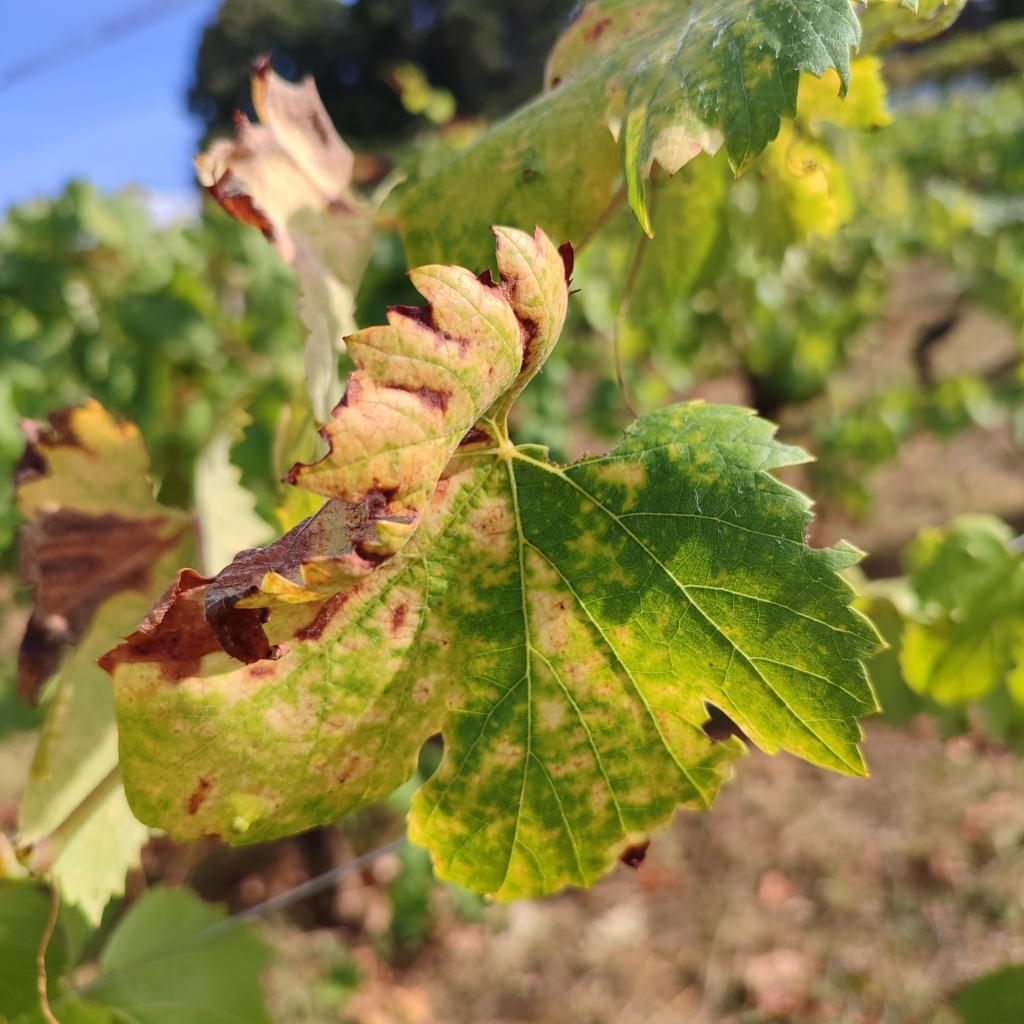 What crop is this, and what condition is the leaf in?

grapevine, esca complex
